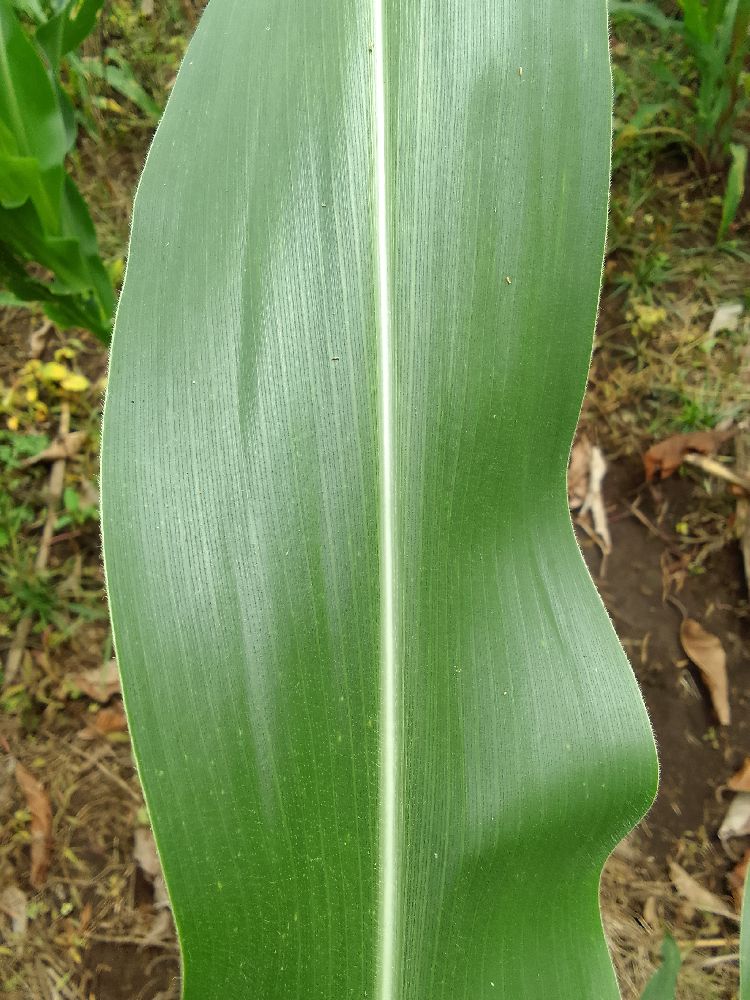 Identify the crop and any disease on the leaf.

maize, healthy
